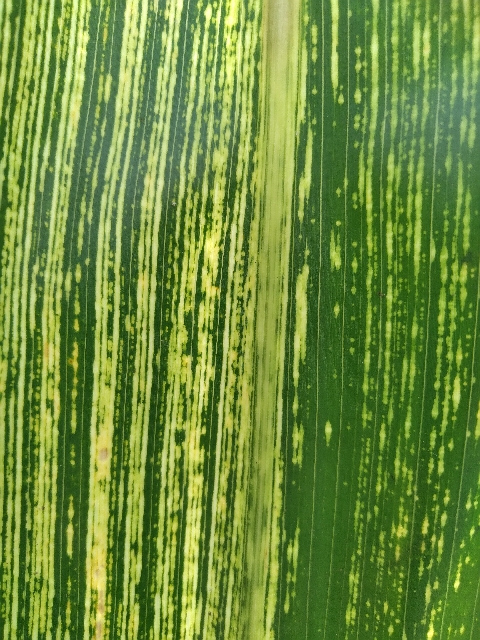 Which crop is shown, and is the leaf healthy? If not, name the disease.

maize, maize streak virus
